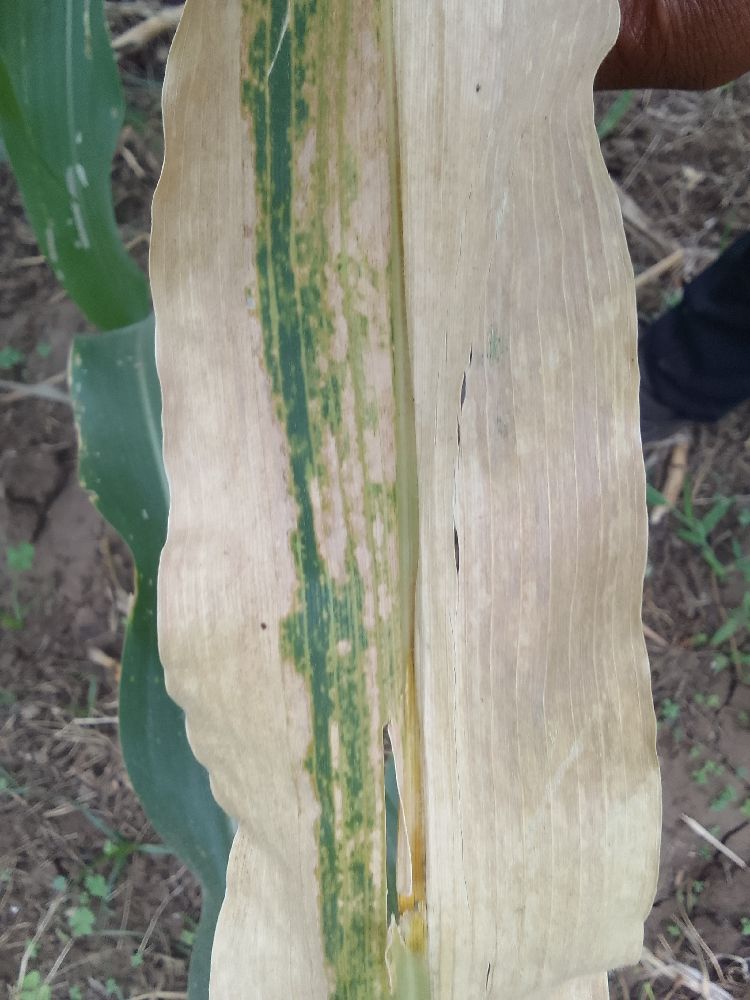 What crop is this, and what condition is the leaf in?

maize, maize lethal necrosis
